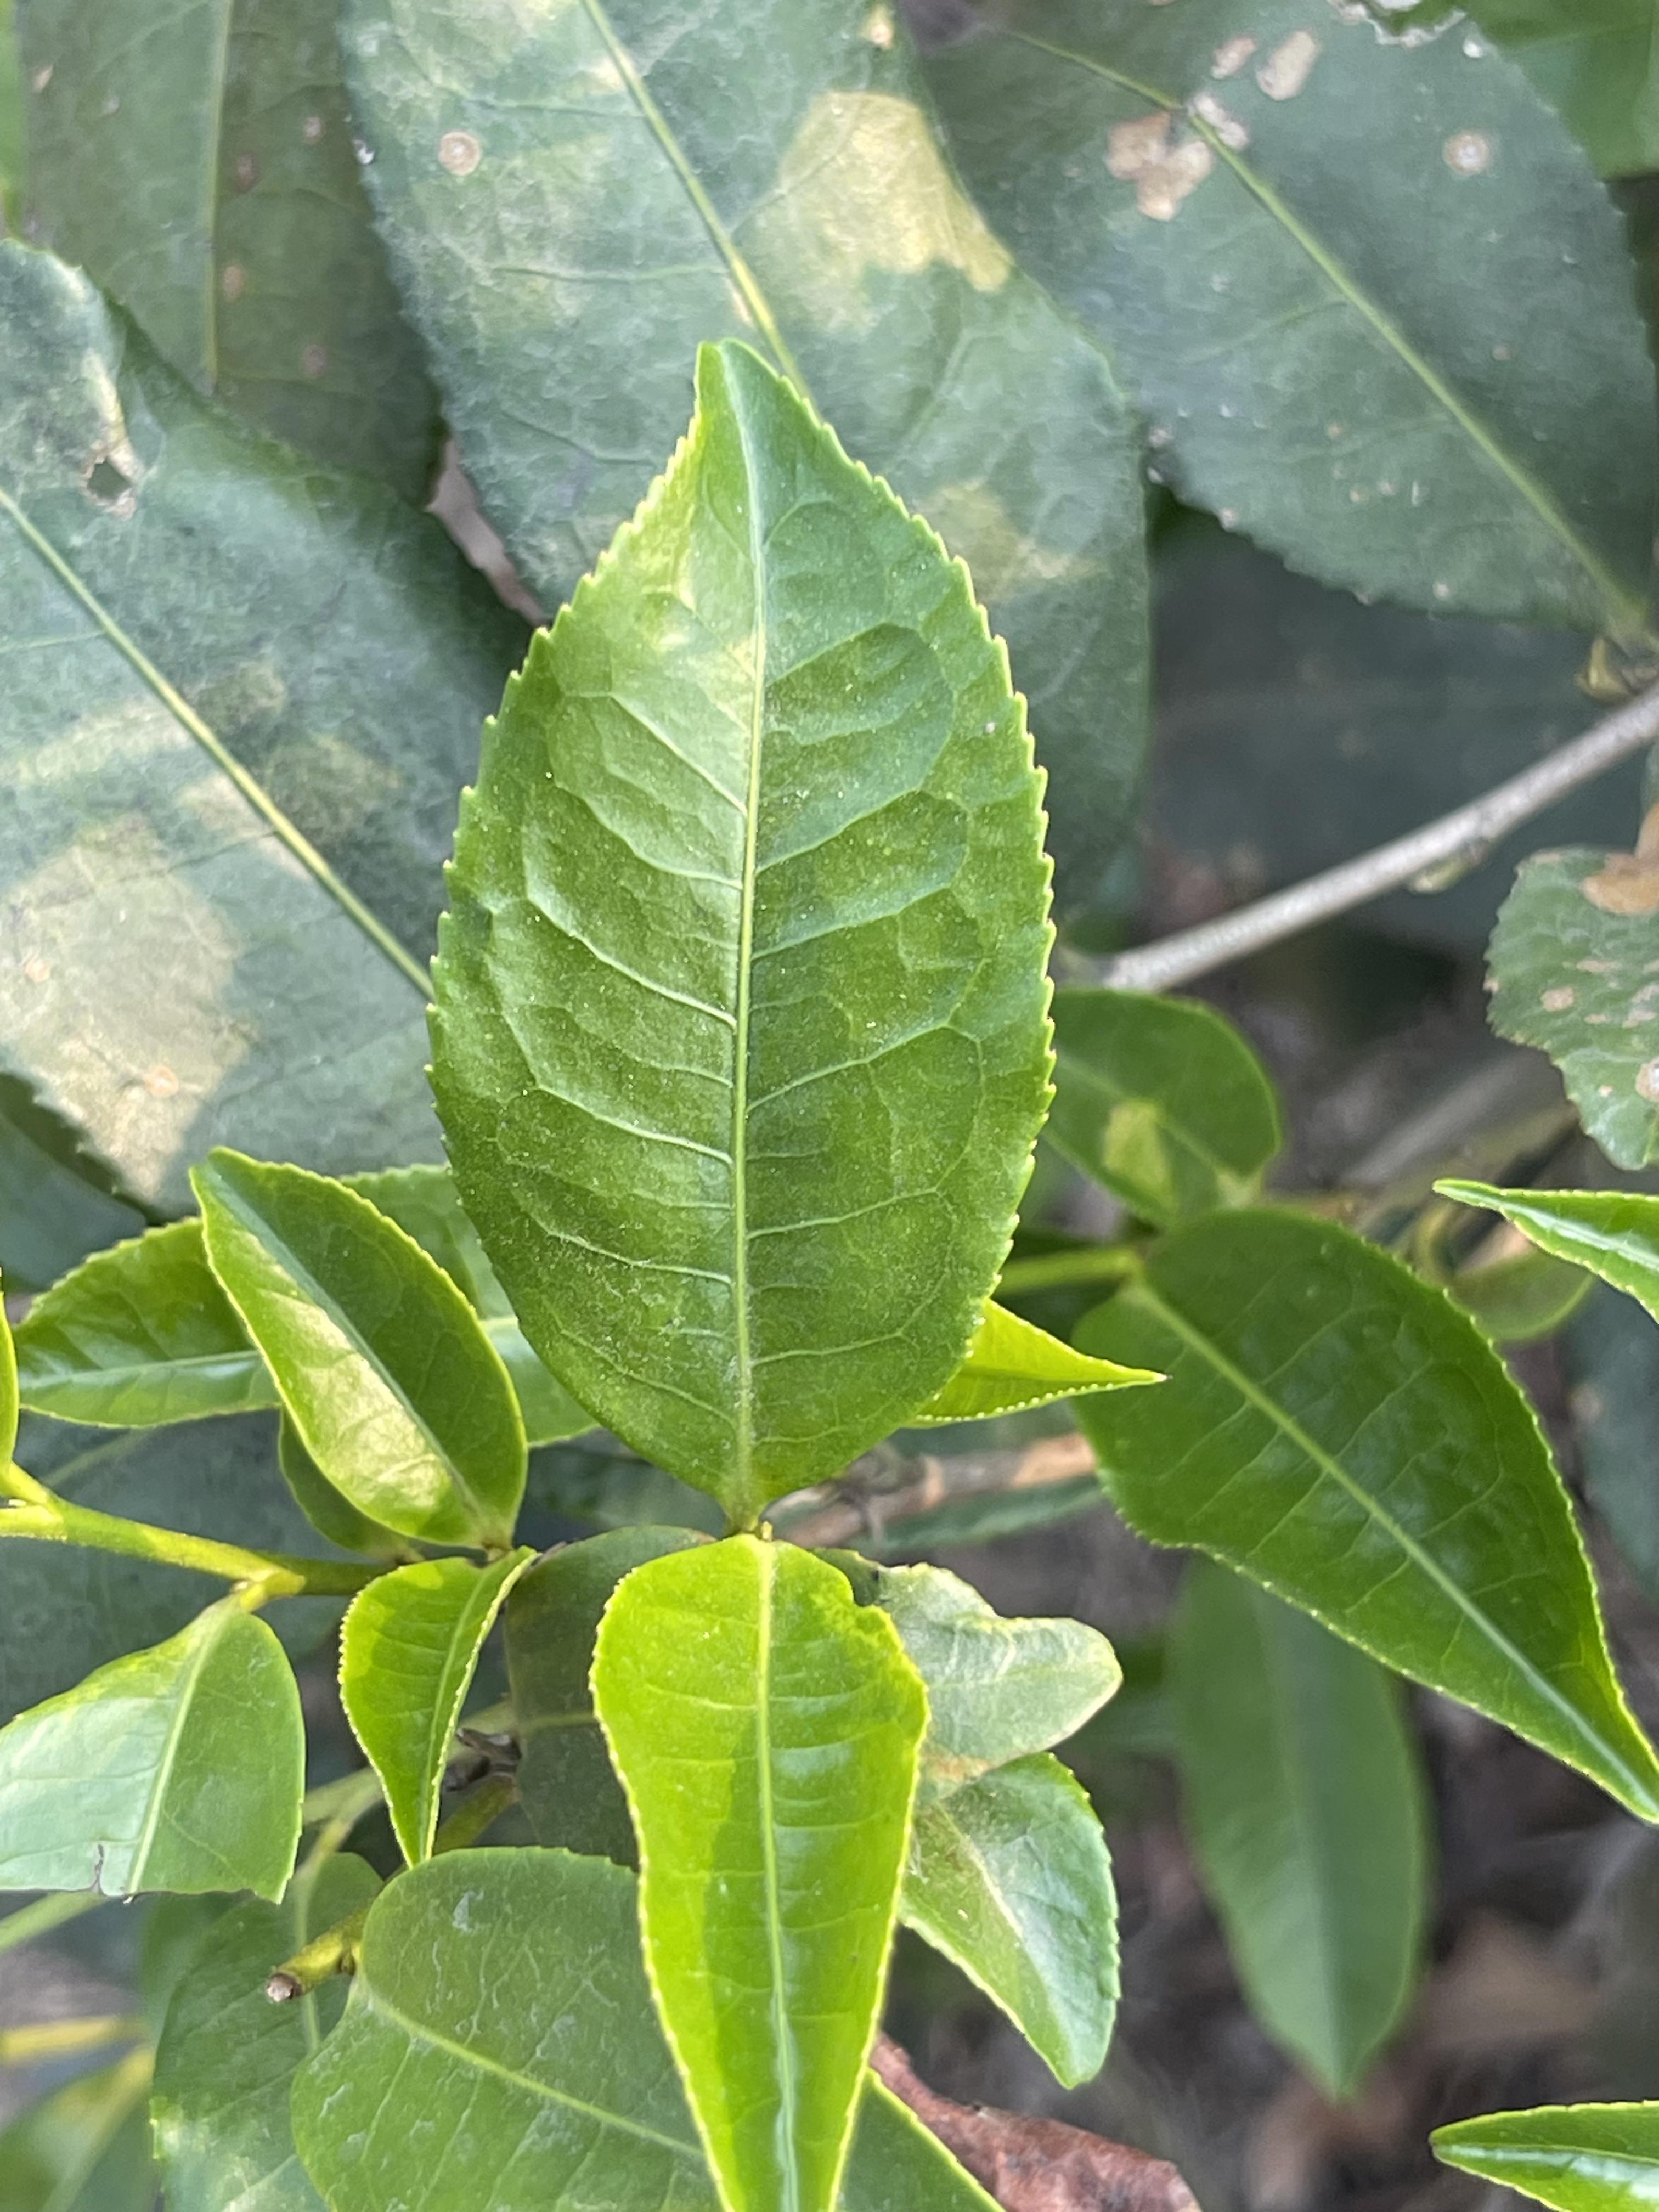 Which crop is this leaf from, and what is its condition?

tea, healthy leaf
